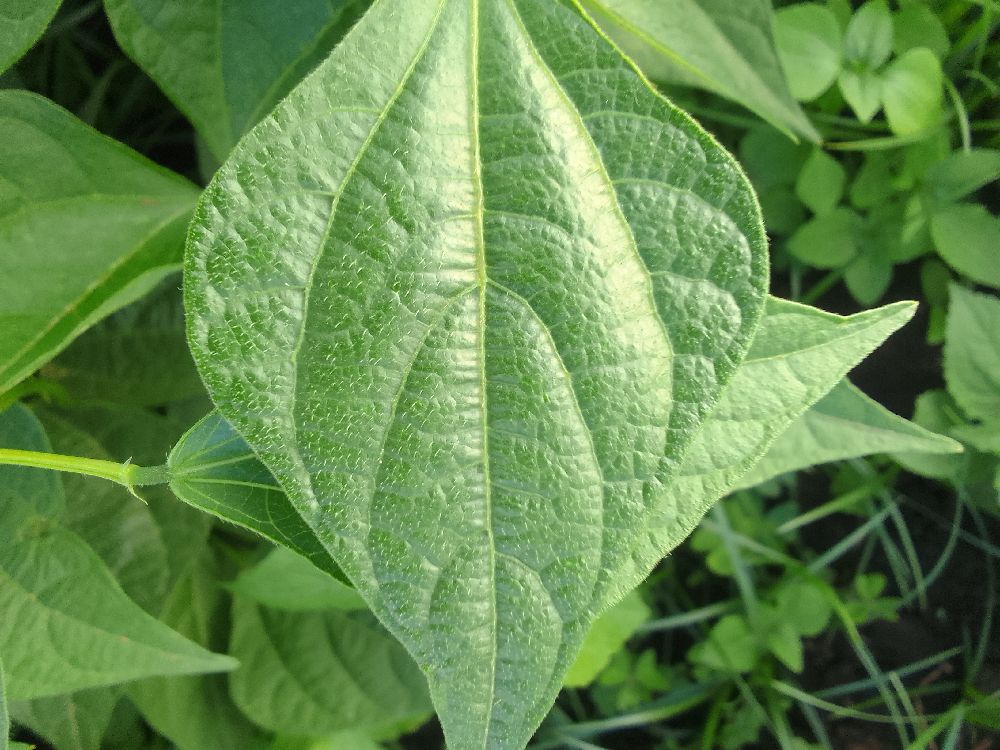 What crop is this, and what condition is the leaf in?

common bean, healthy
